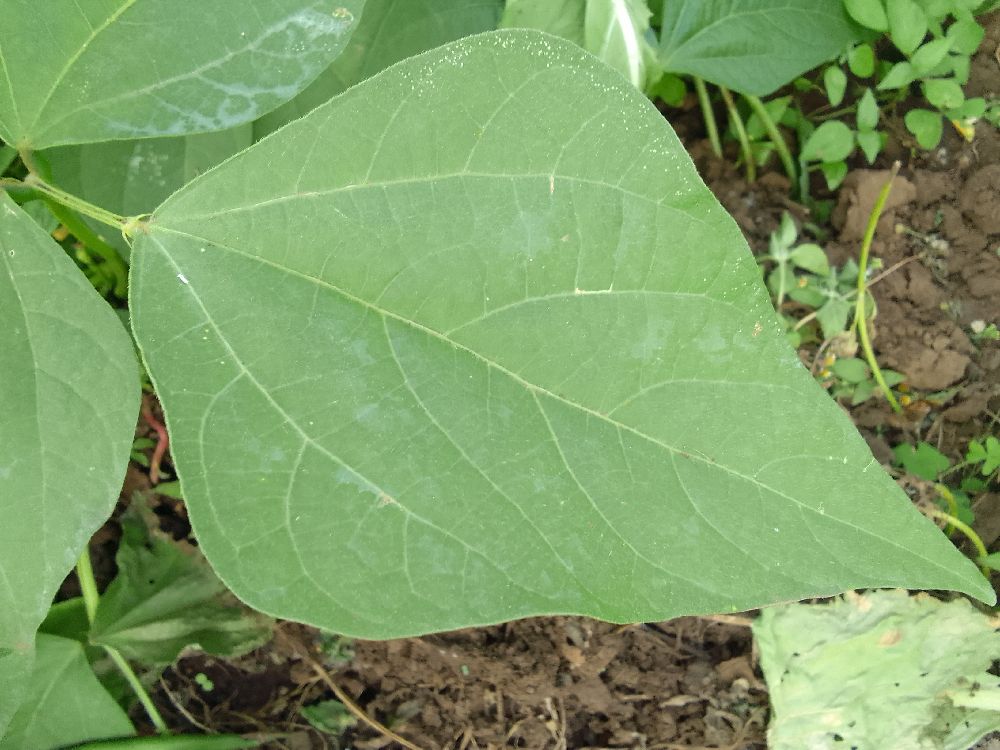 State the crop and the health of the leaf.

common bean, healthy
